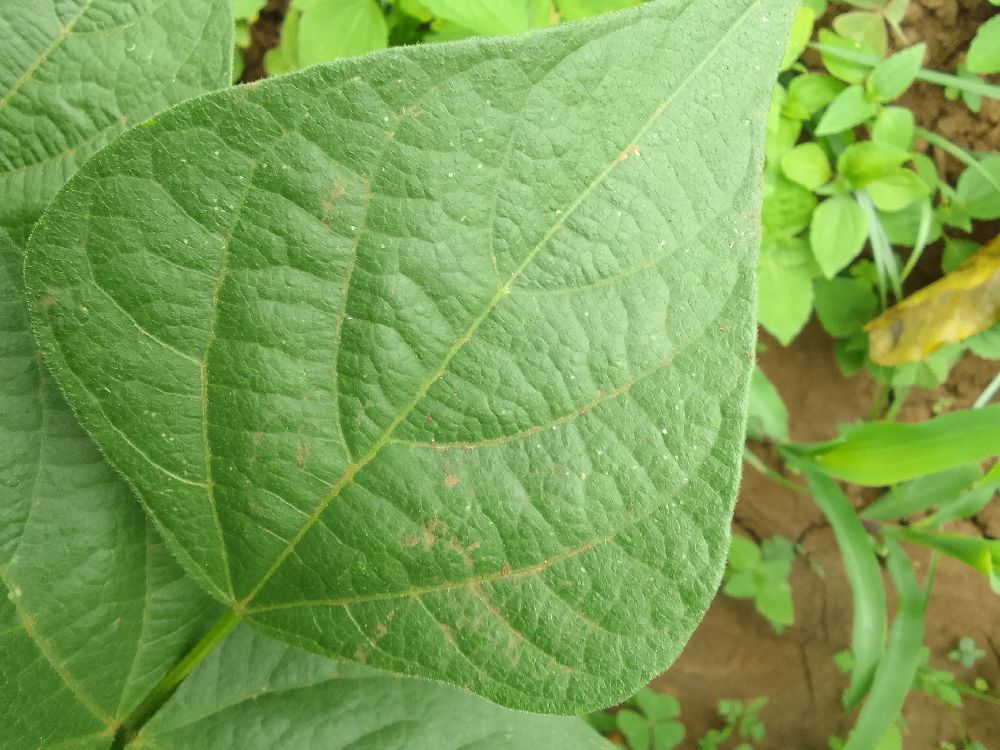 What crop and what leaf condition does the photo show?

common bean, healthy
